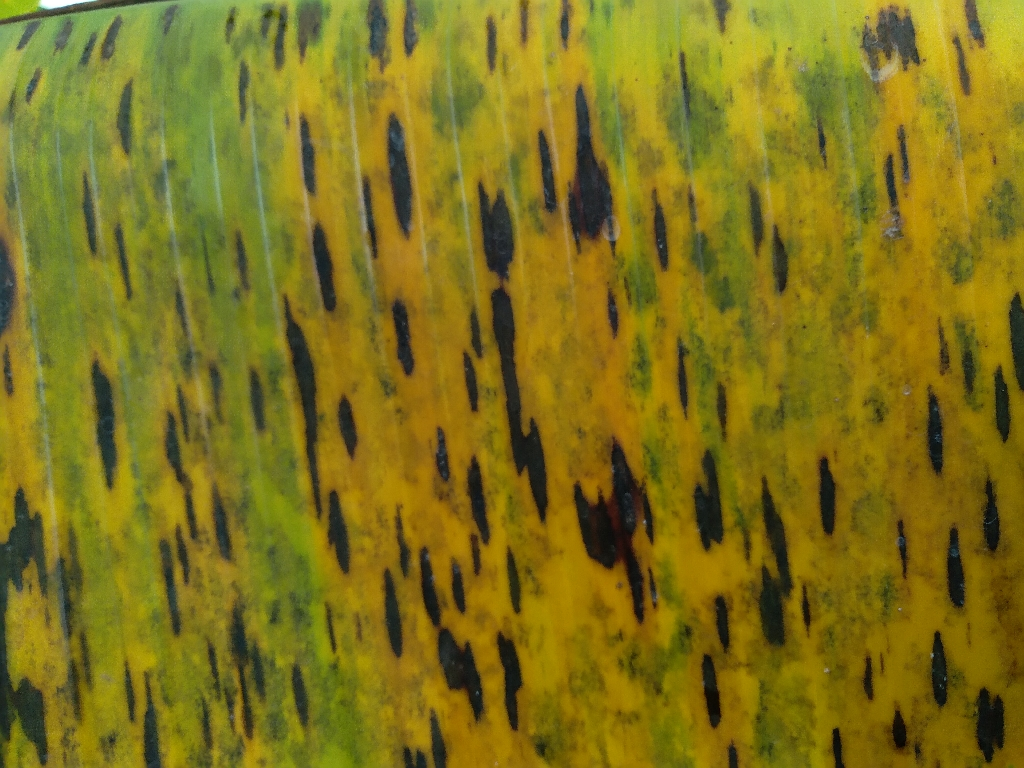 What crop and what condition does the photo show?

banana, black sigatoka
